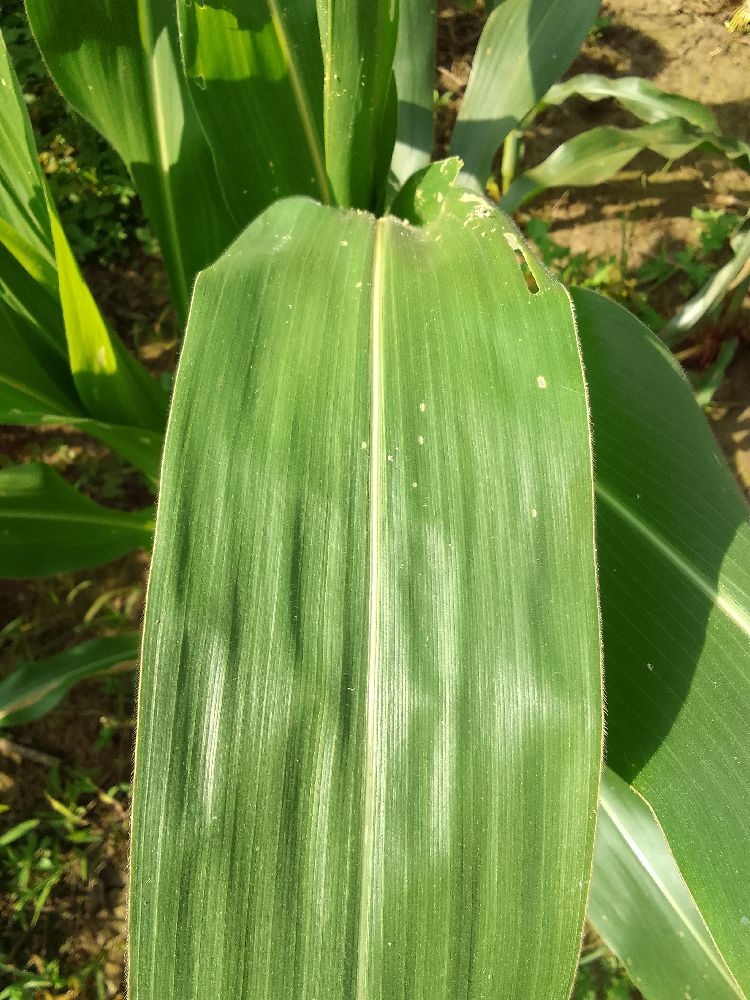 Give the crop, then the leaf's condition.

maize, healthy
